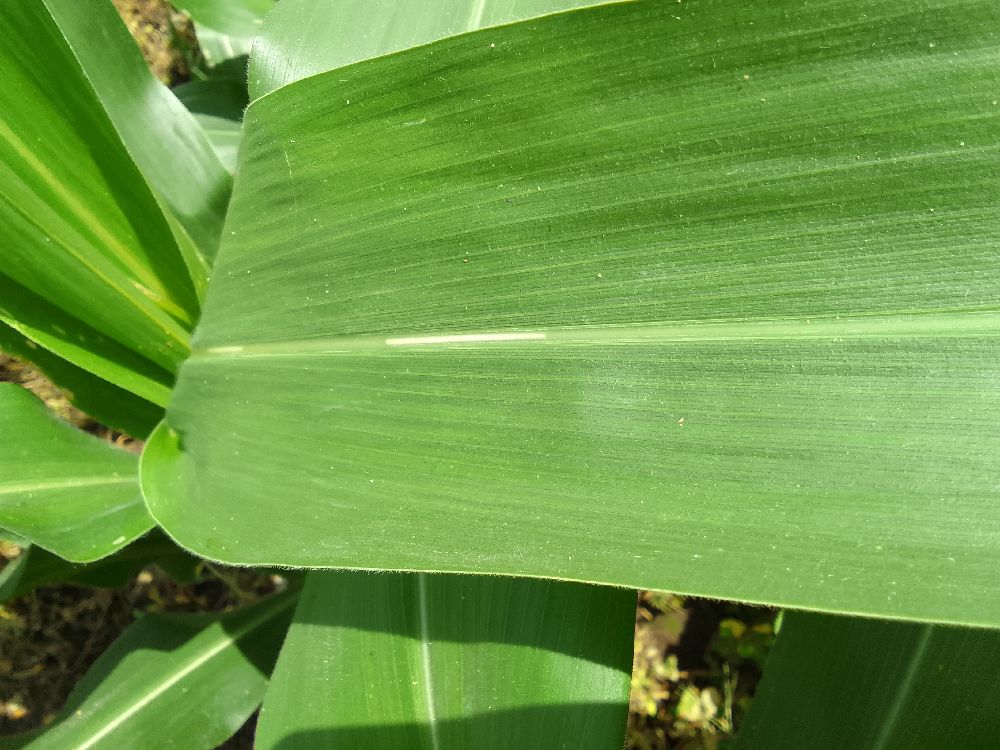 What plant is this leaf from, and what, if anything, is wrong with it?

maize, healthy
